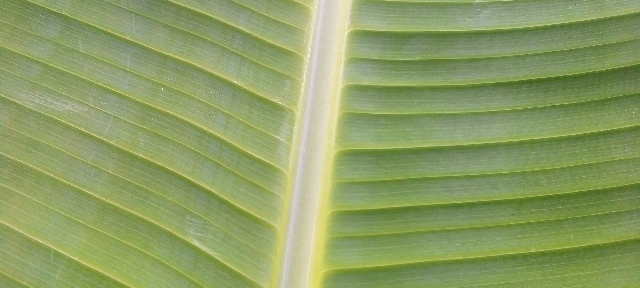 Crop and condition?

banana, healthy
